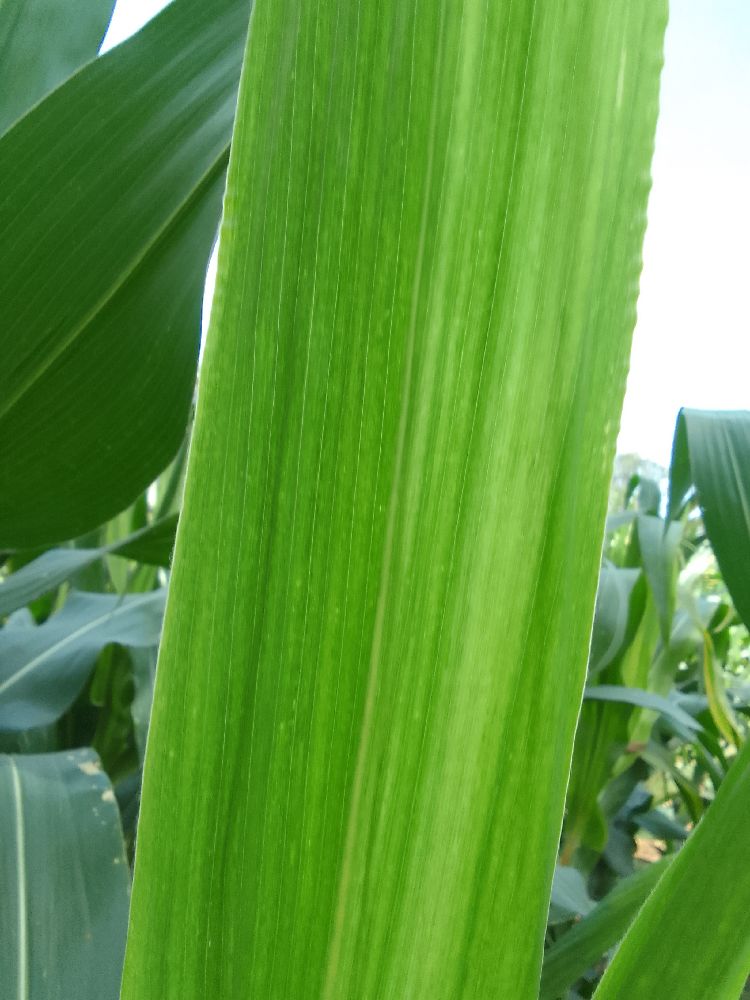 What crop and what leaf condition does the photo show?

maize, maize lethal necrosis
